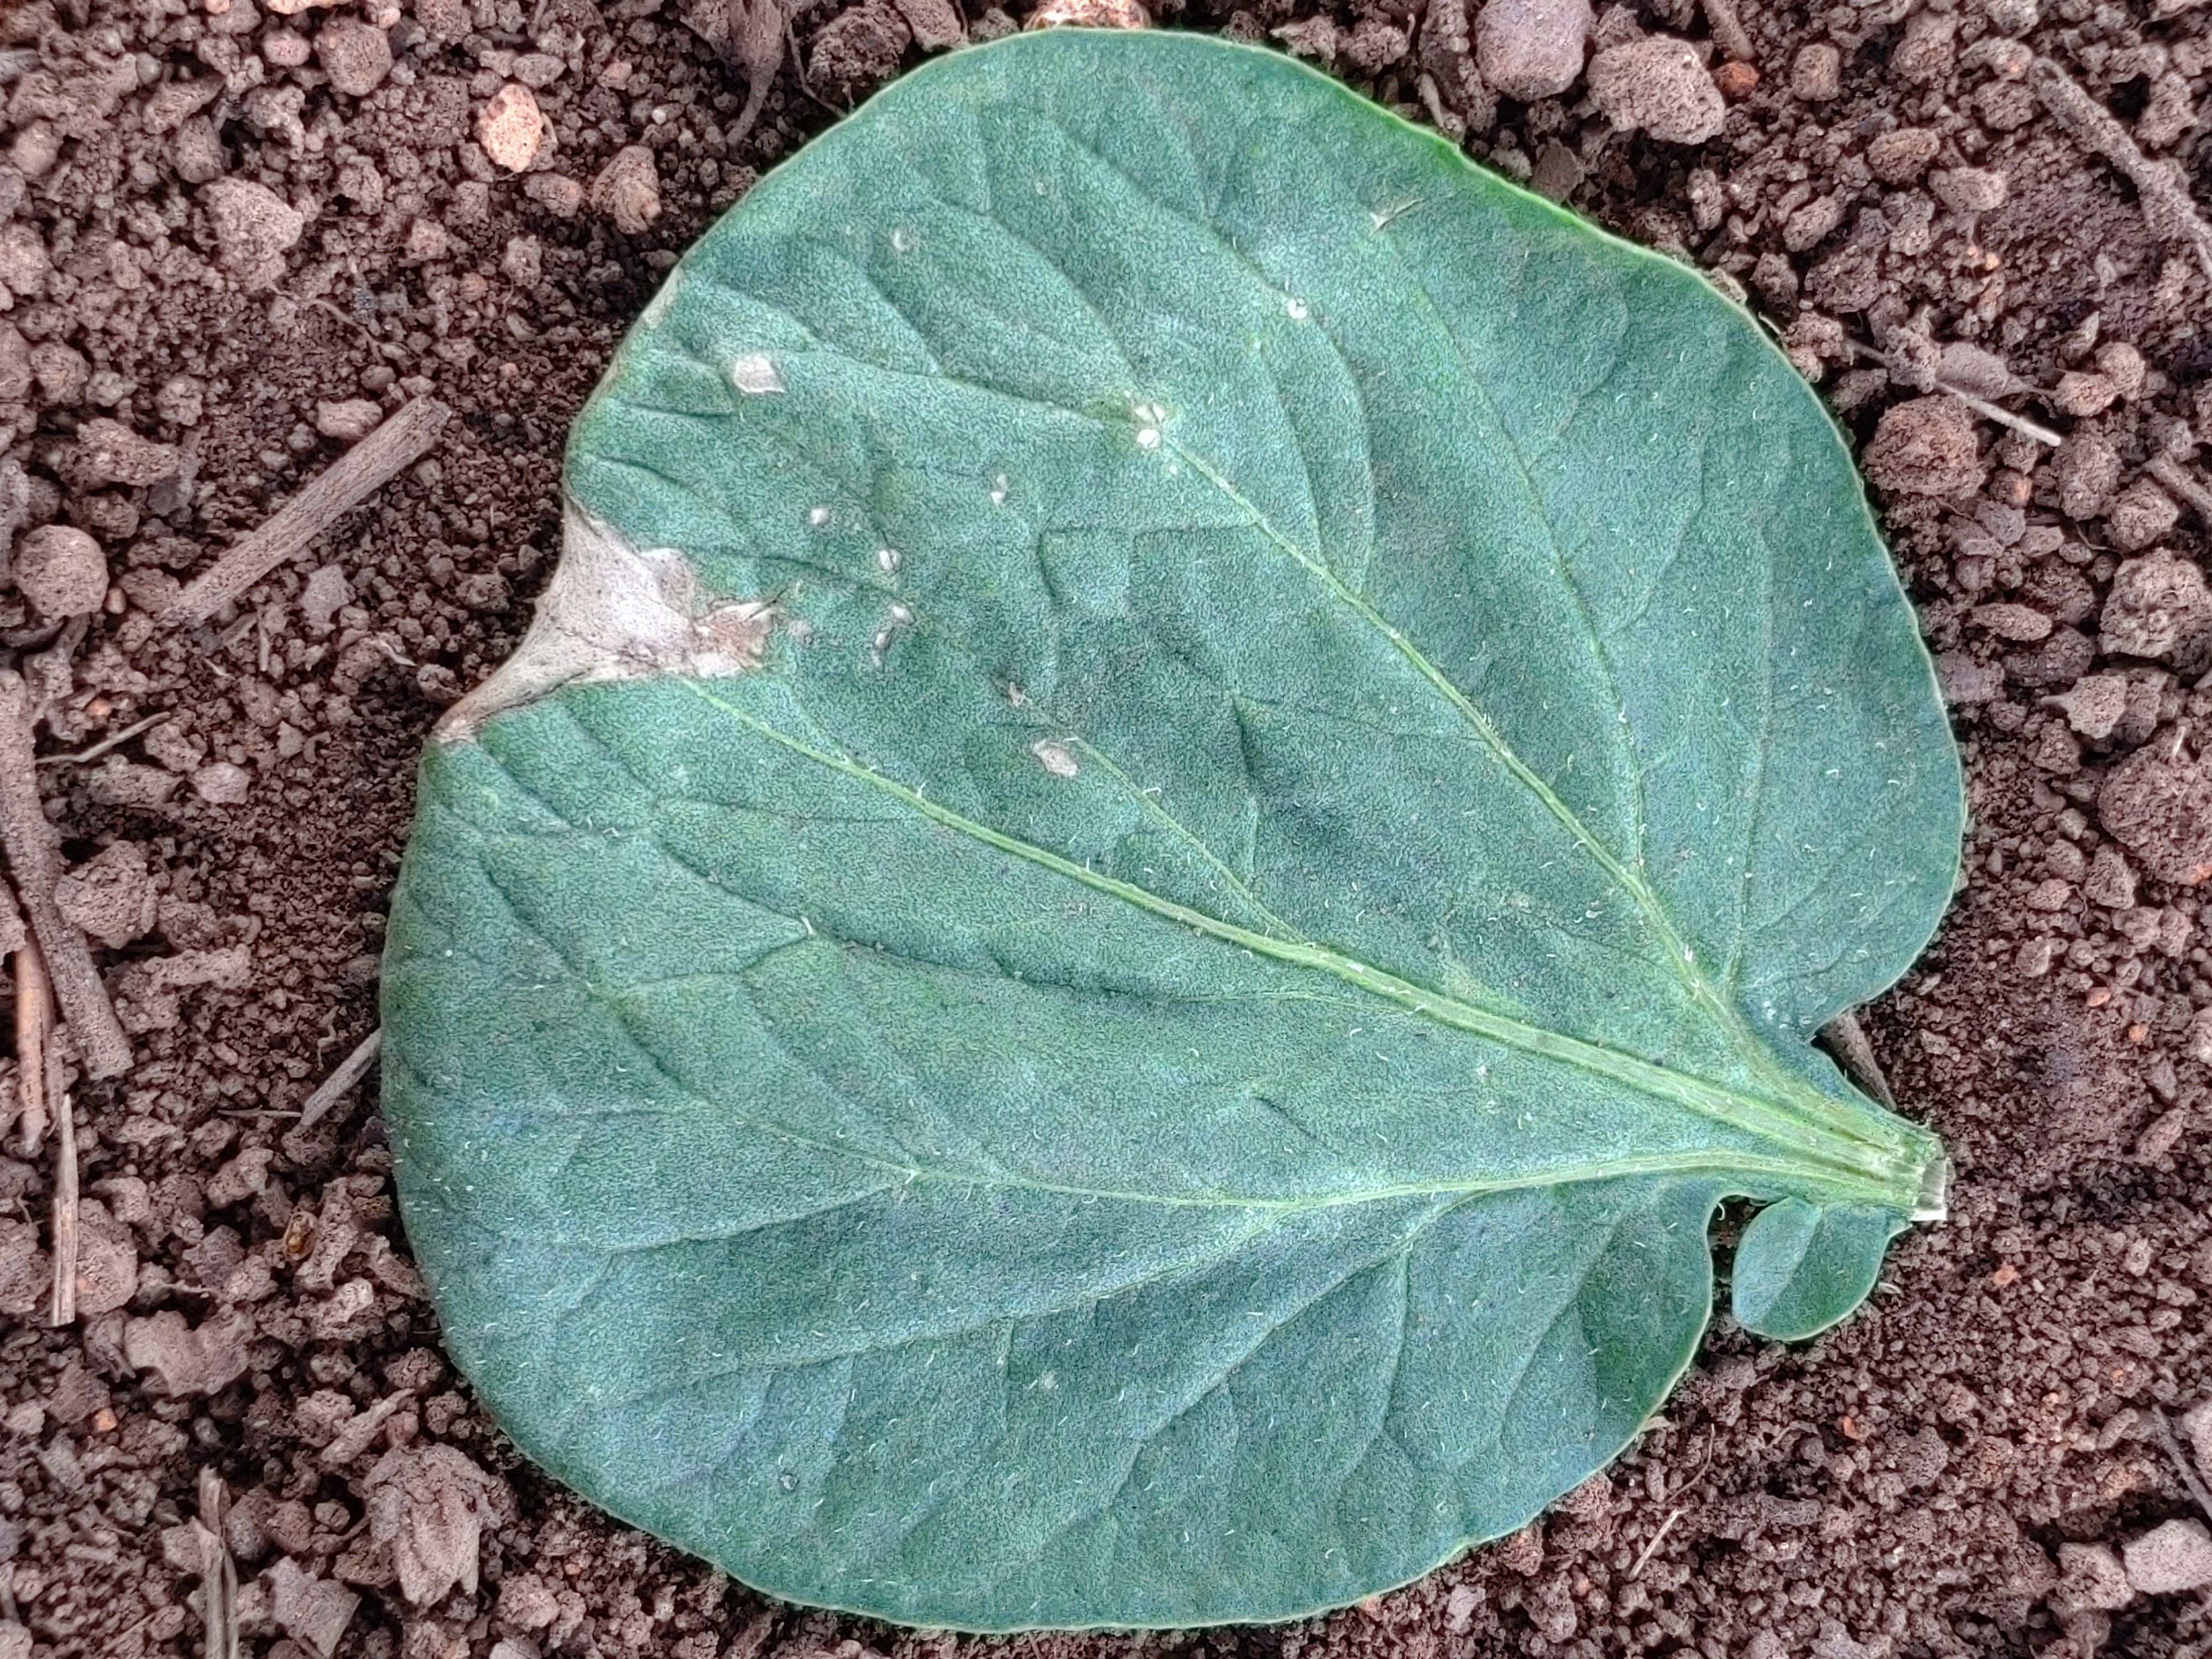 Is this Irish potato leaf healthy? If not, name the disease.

early blight
